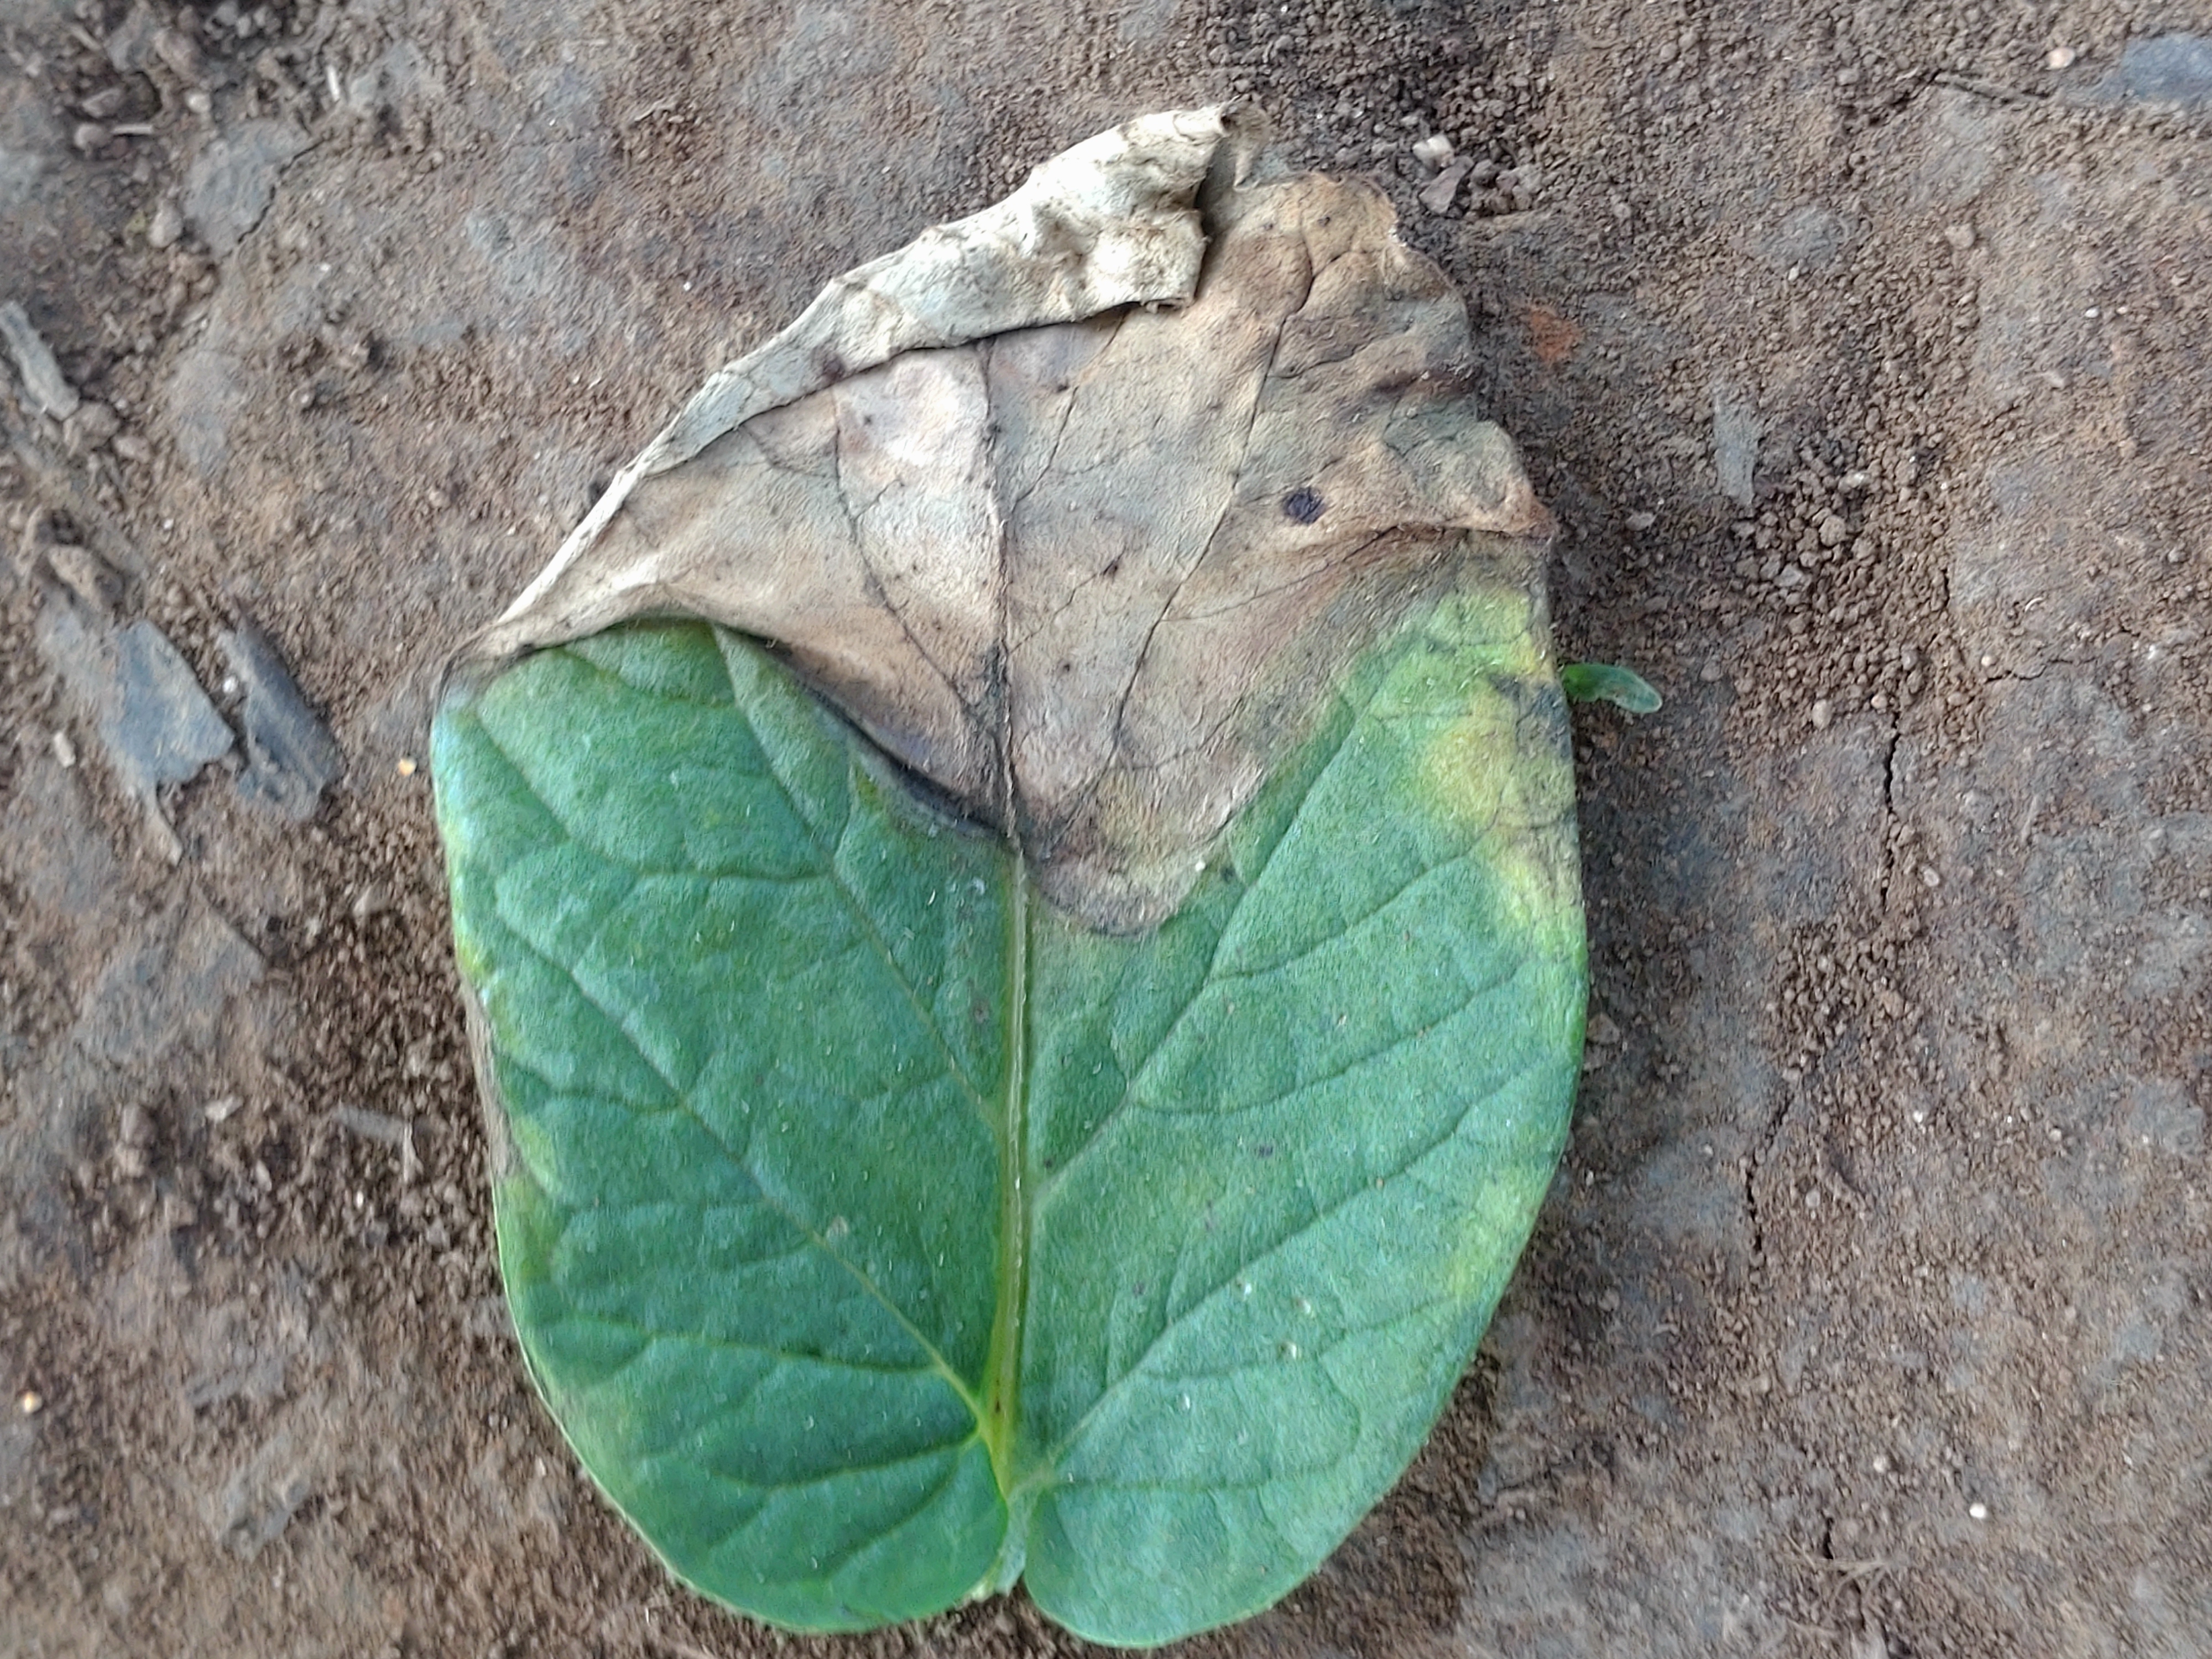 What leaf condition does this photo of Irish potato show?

early blight
